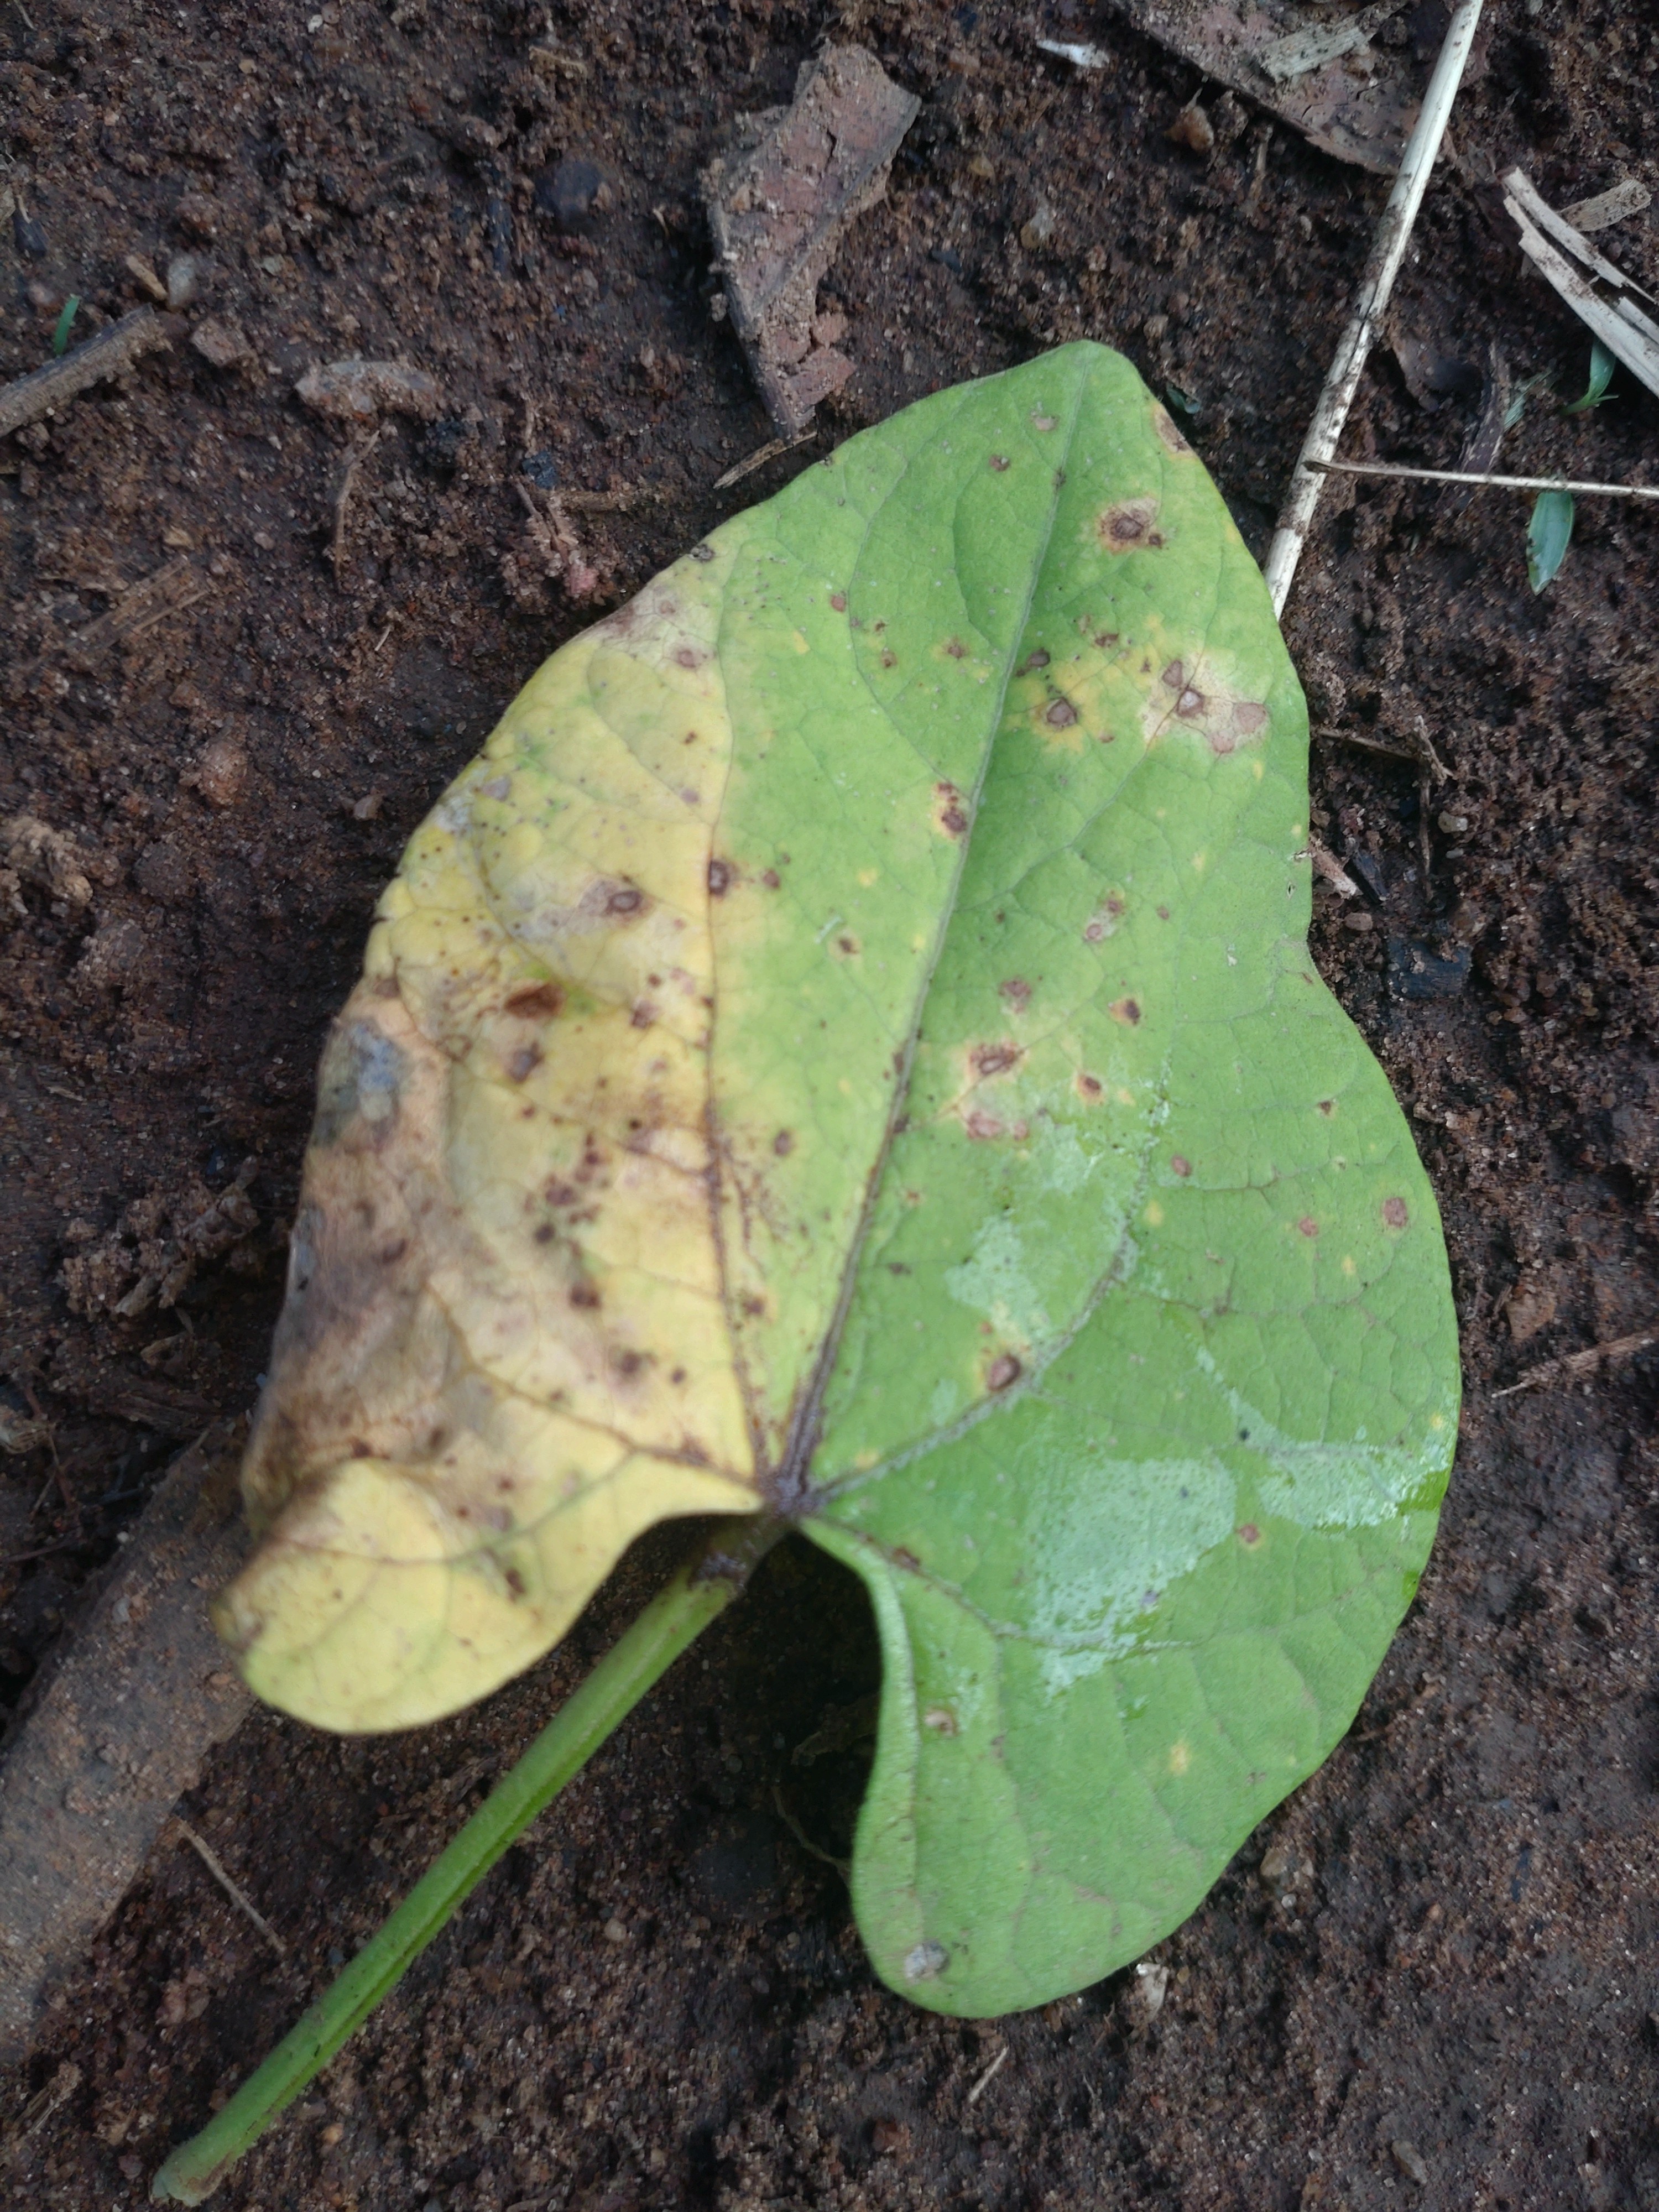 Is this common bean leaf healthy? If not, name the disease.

rust
